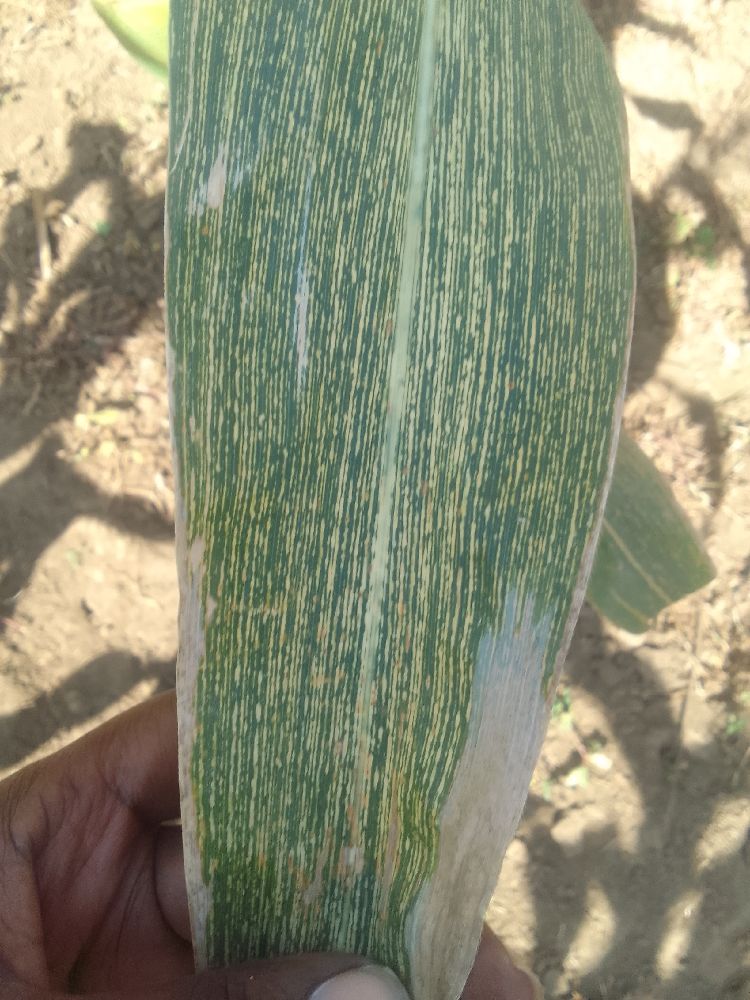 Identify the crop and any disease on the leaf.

maize, maize streak virus
